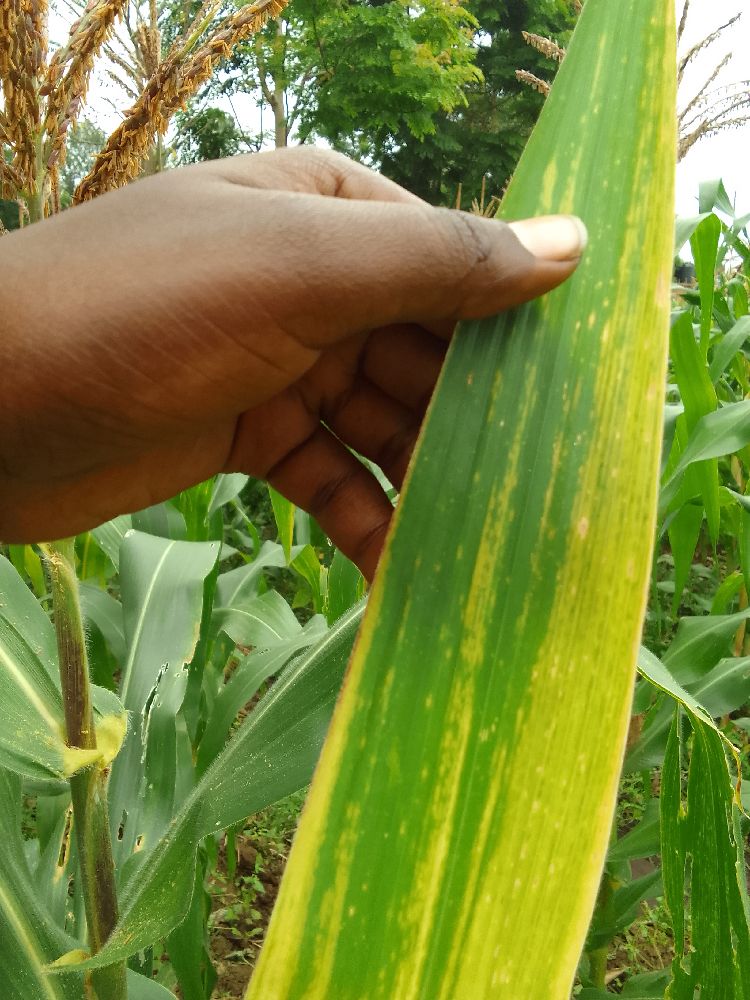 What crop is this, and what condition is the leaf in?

maize, maize lethal necrosis
